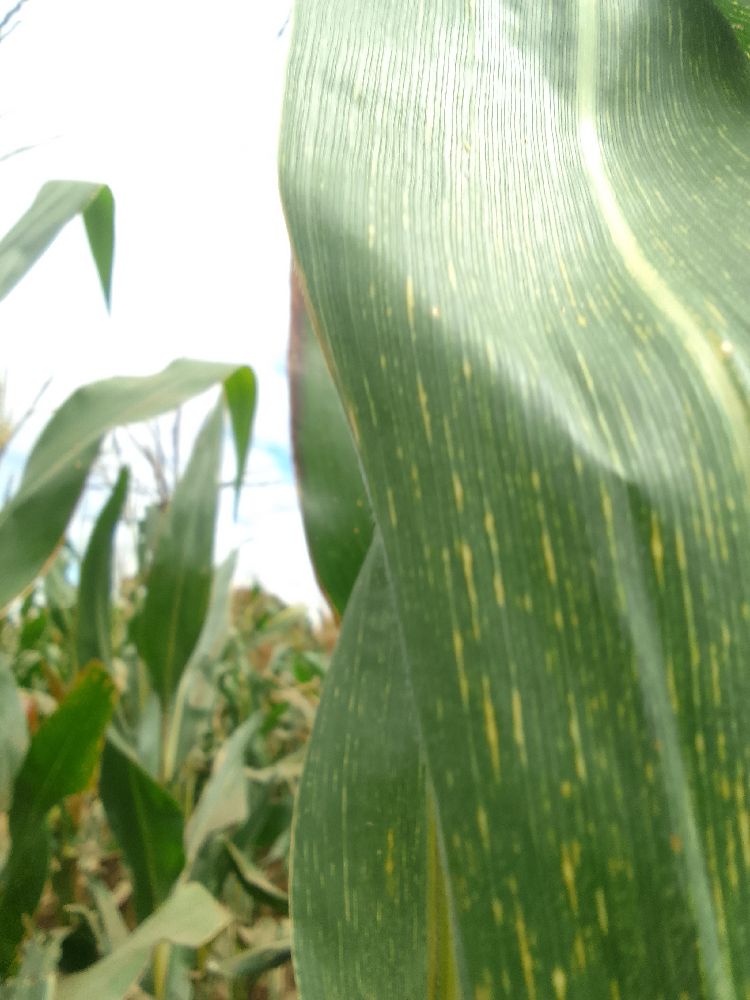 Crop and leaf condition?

maize, maize streak virus
